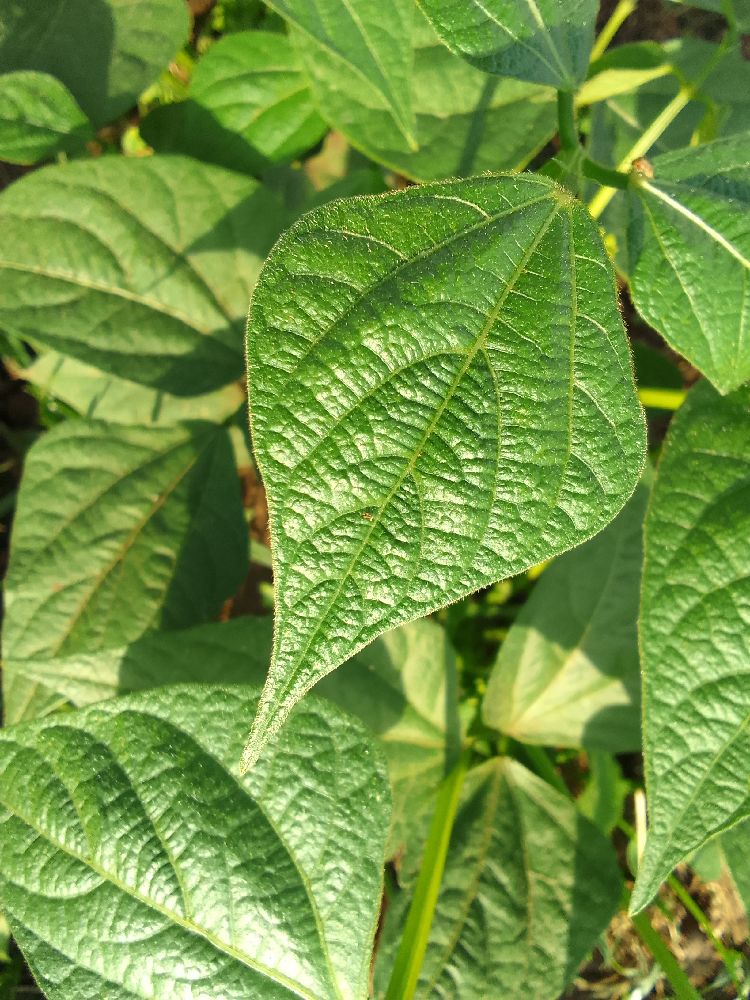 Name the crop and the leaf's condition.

common bean, healthy
